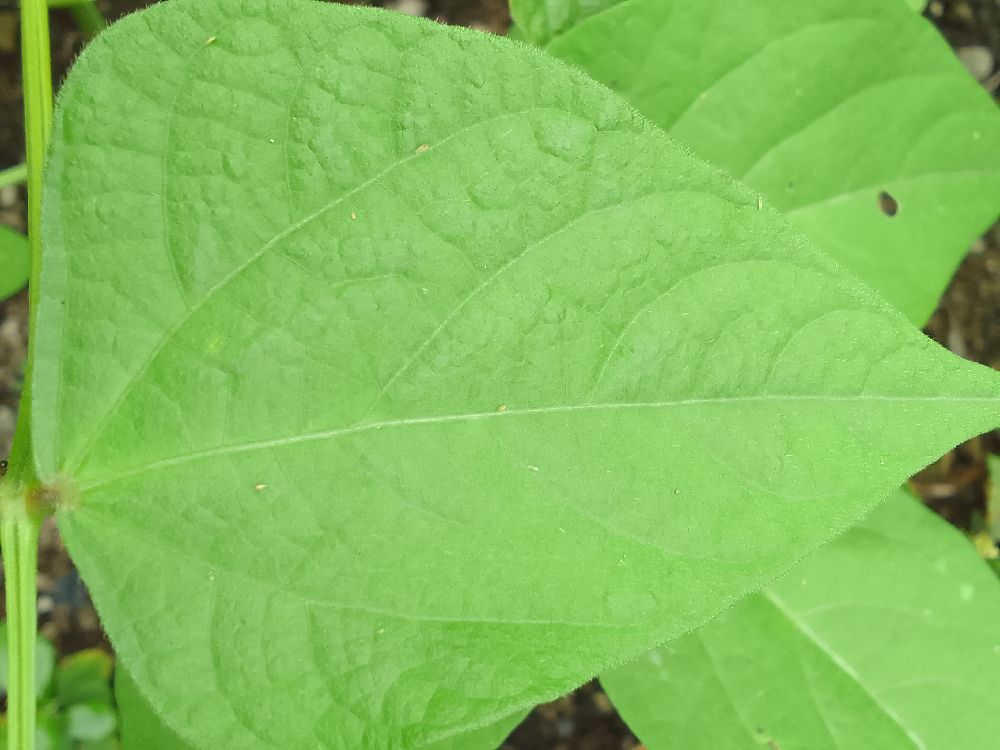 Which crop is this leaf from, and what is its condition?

common bean, healthy
